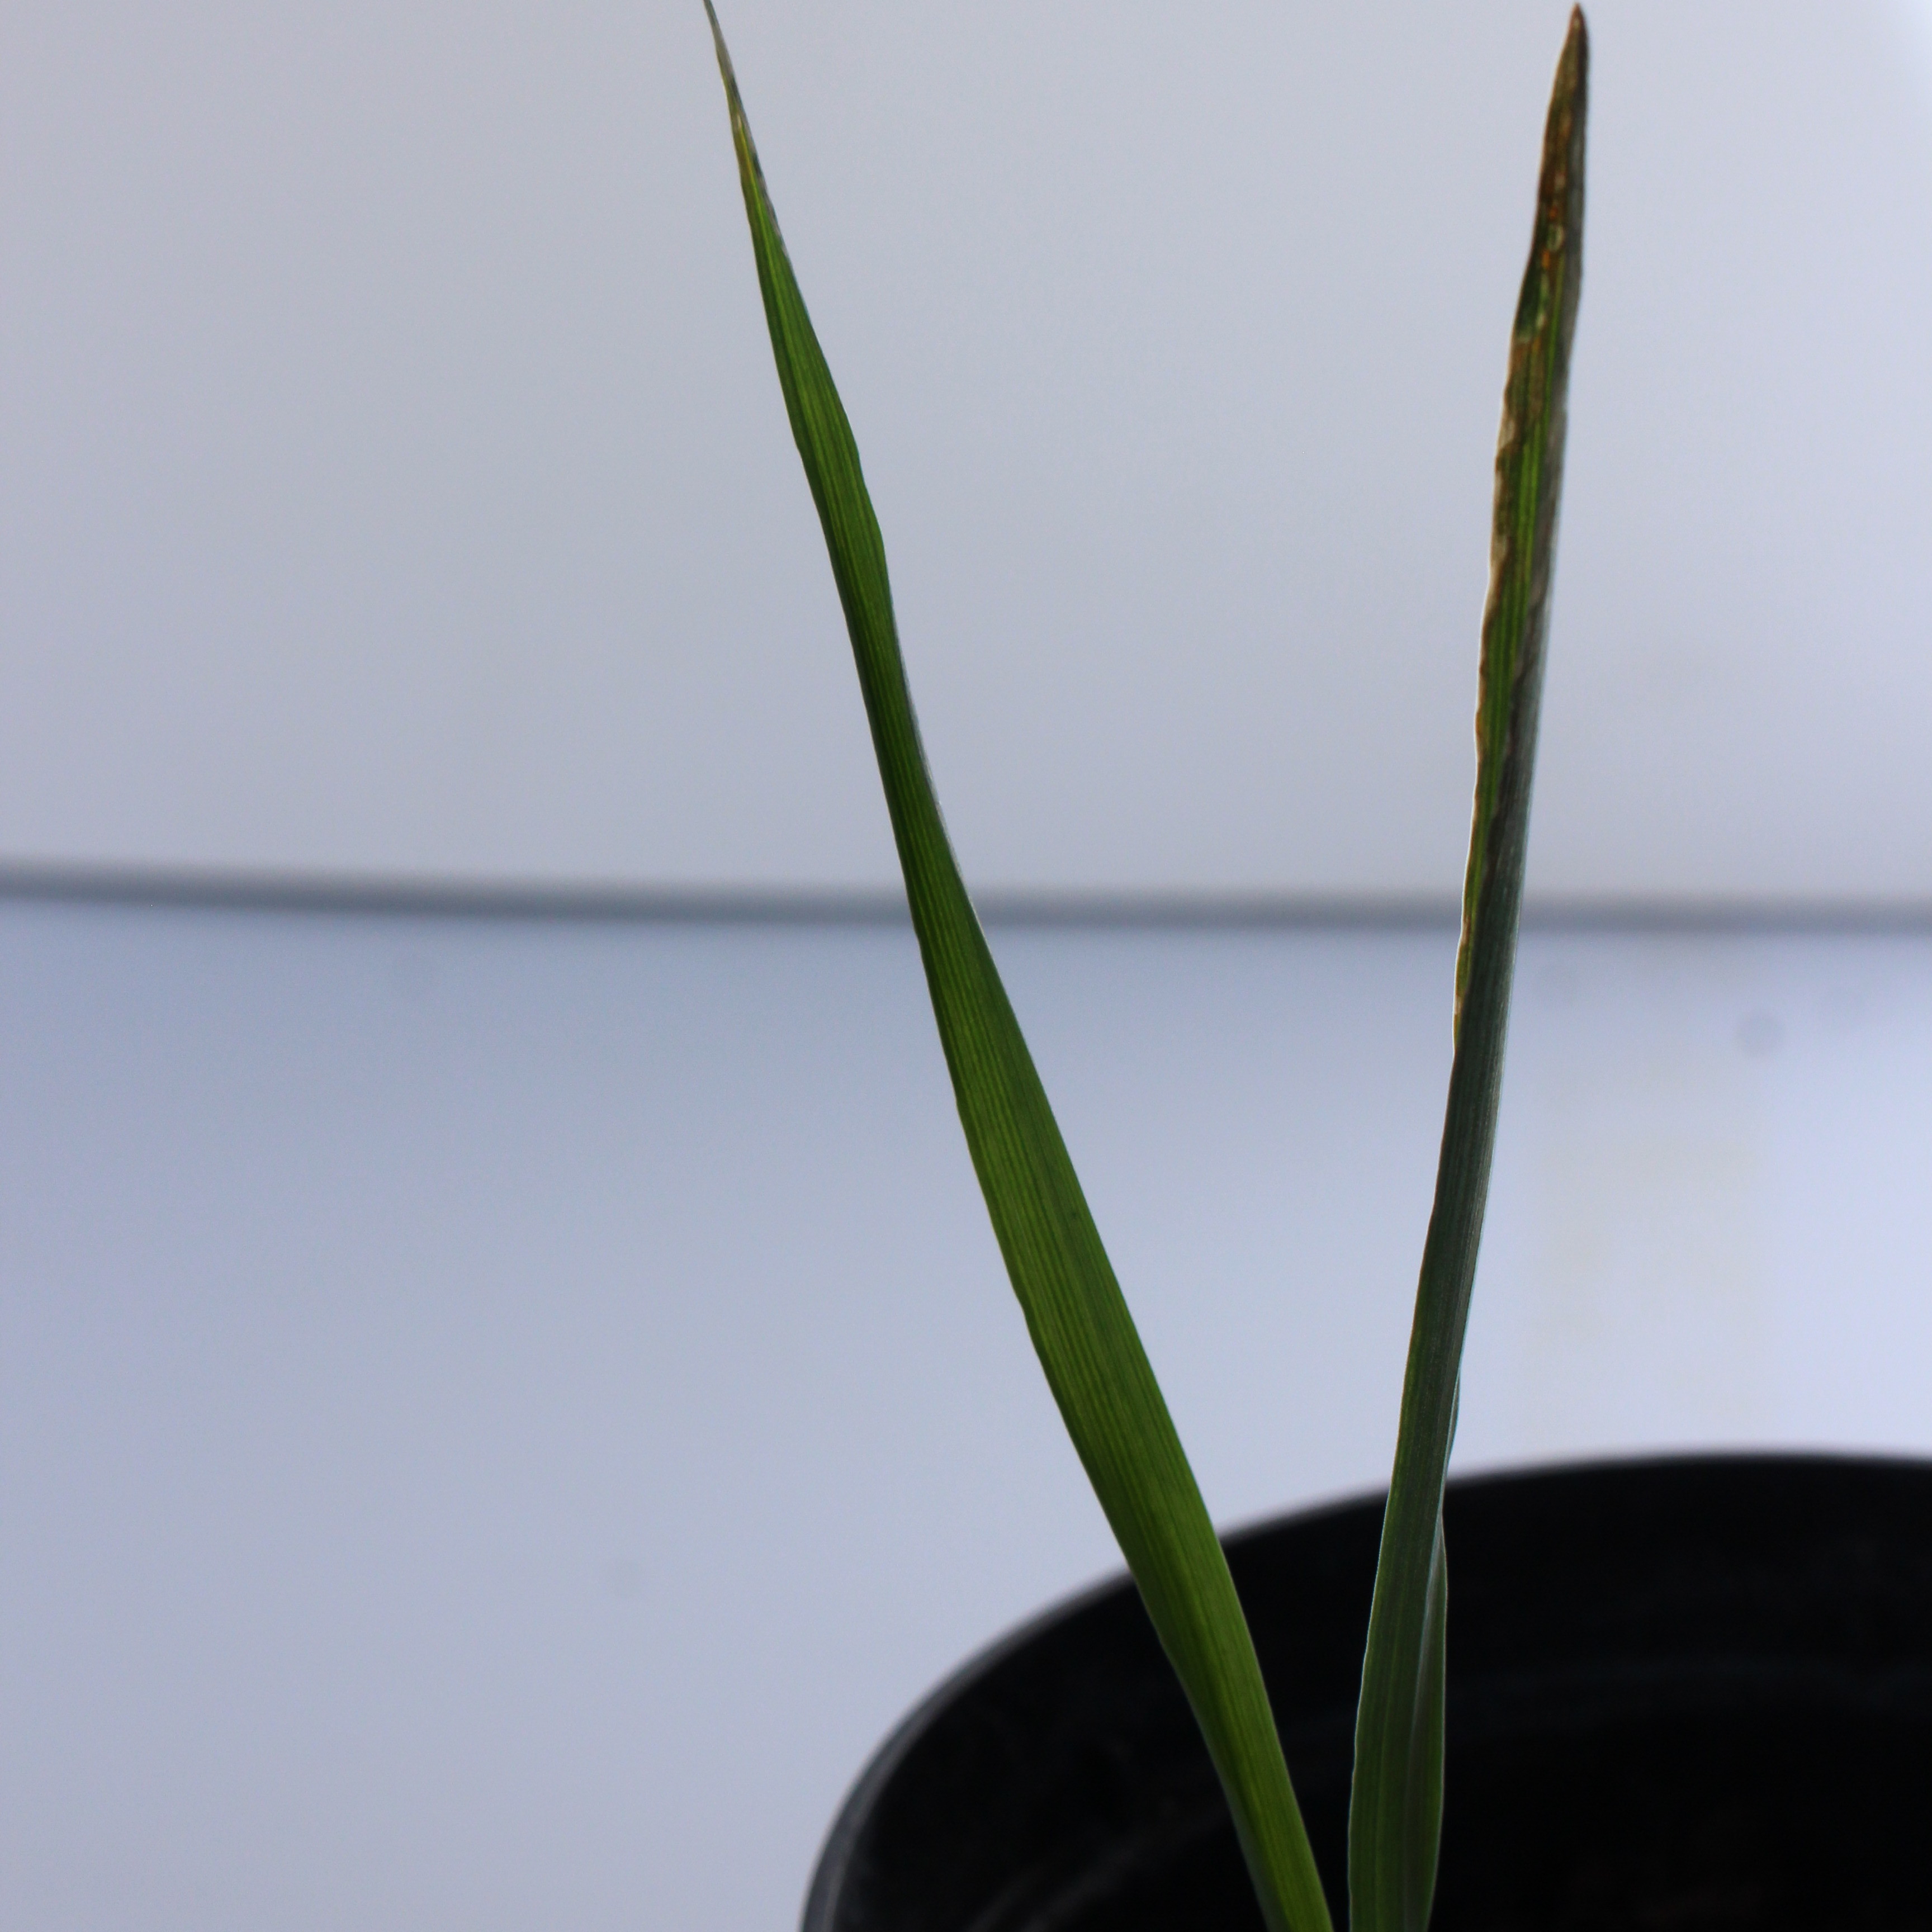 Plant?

Avena sterilis
